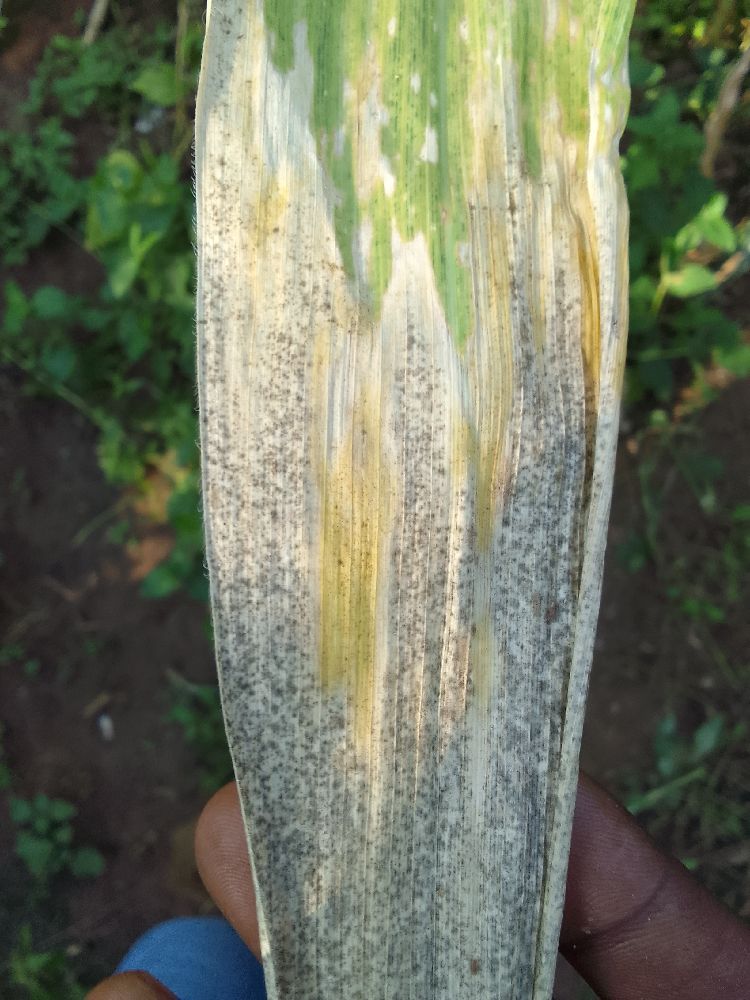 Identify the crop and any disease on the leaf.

maize, maize lethal necrosis
